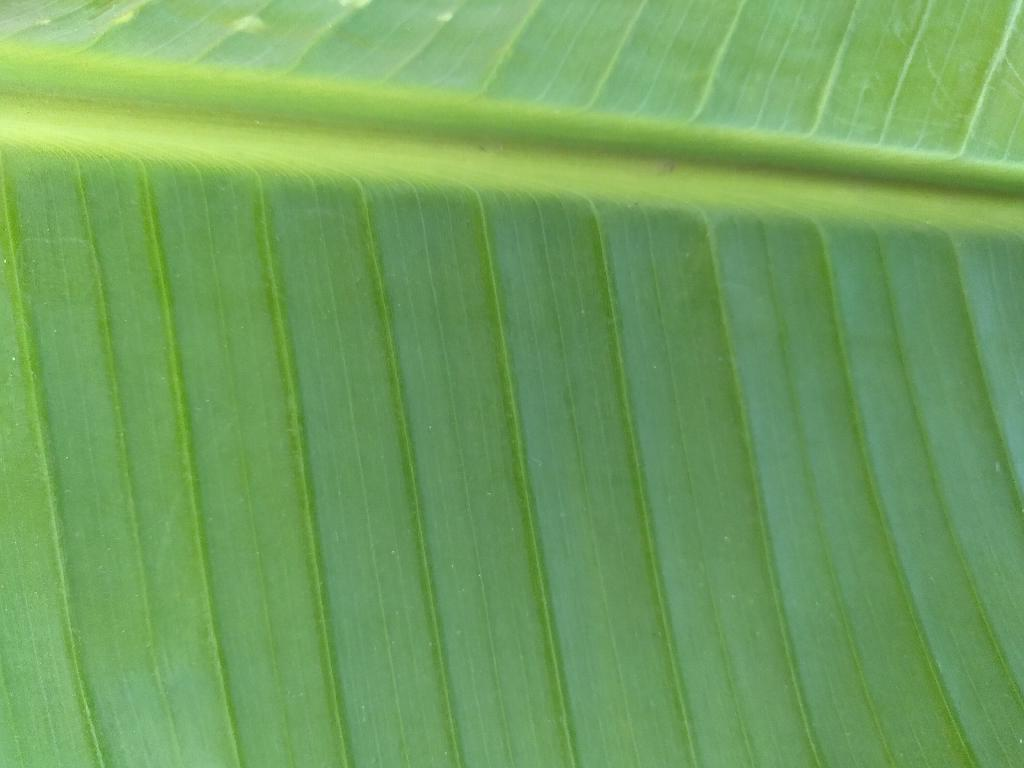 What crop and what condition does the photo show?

banana, healthy
